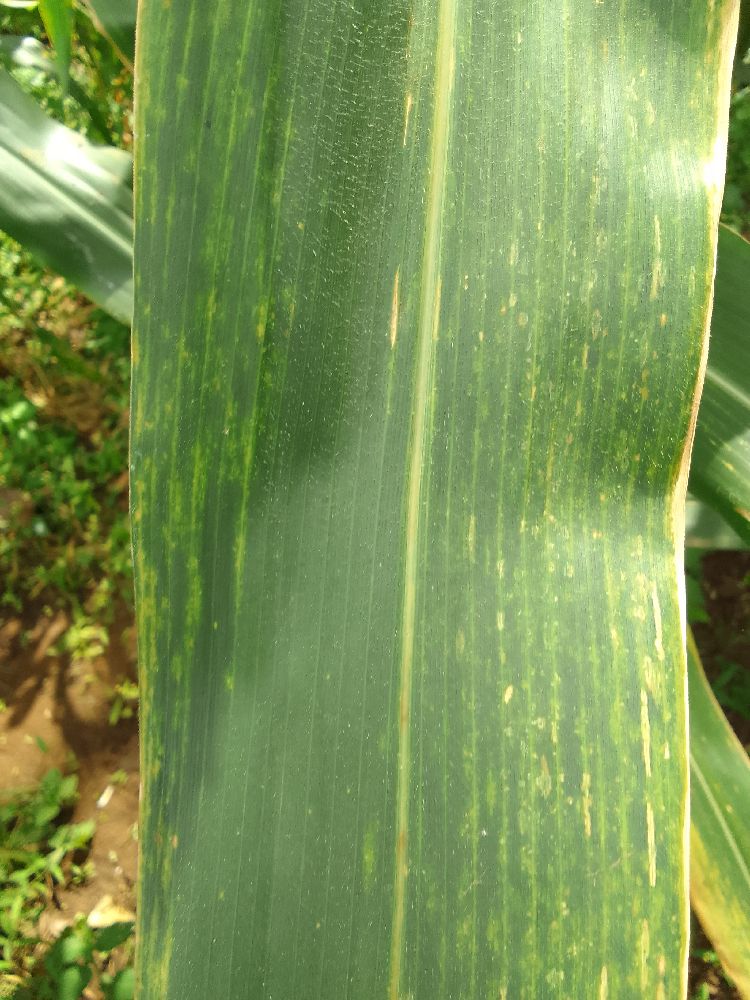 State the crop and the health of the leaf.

maize, maize lethal necrosis
